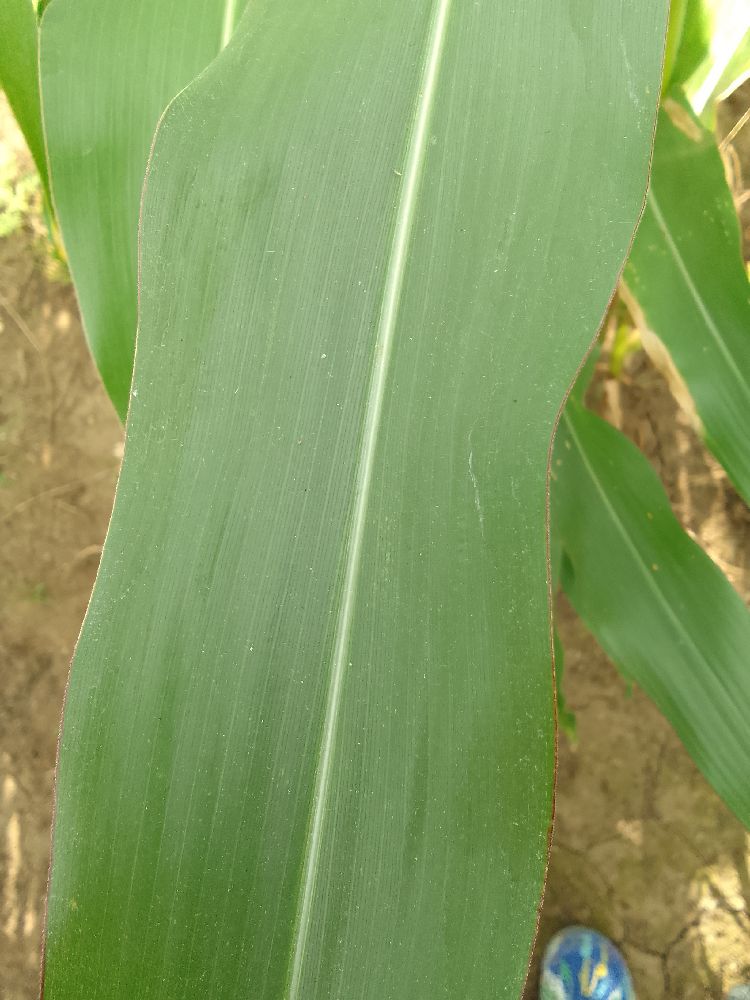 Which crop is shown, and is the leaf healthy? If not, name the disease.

maize, healthy
